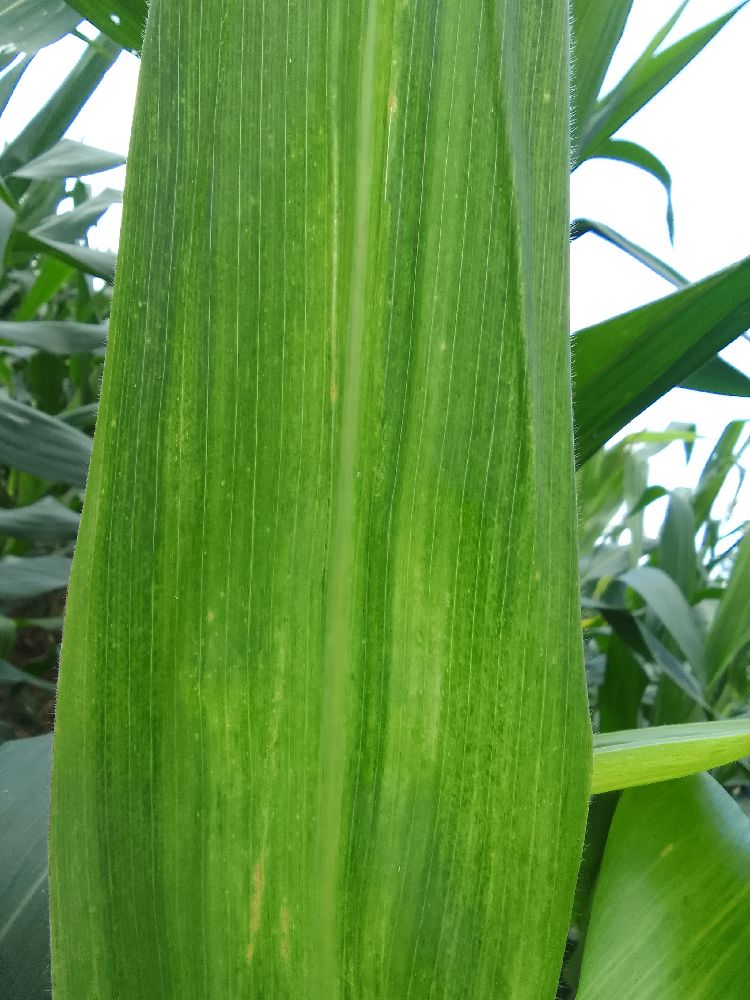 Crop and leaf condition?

maize, maize lethal necrosis
